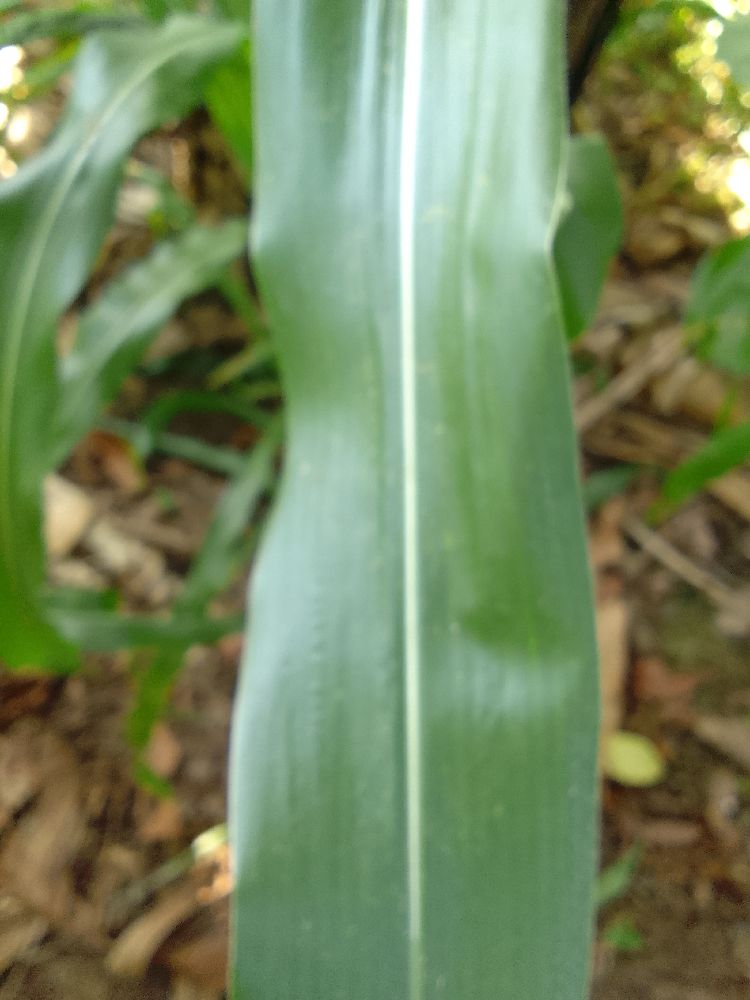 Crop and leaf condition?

maize, healthy
